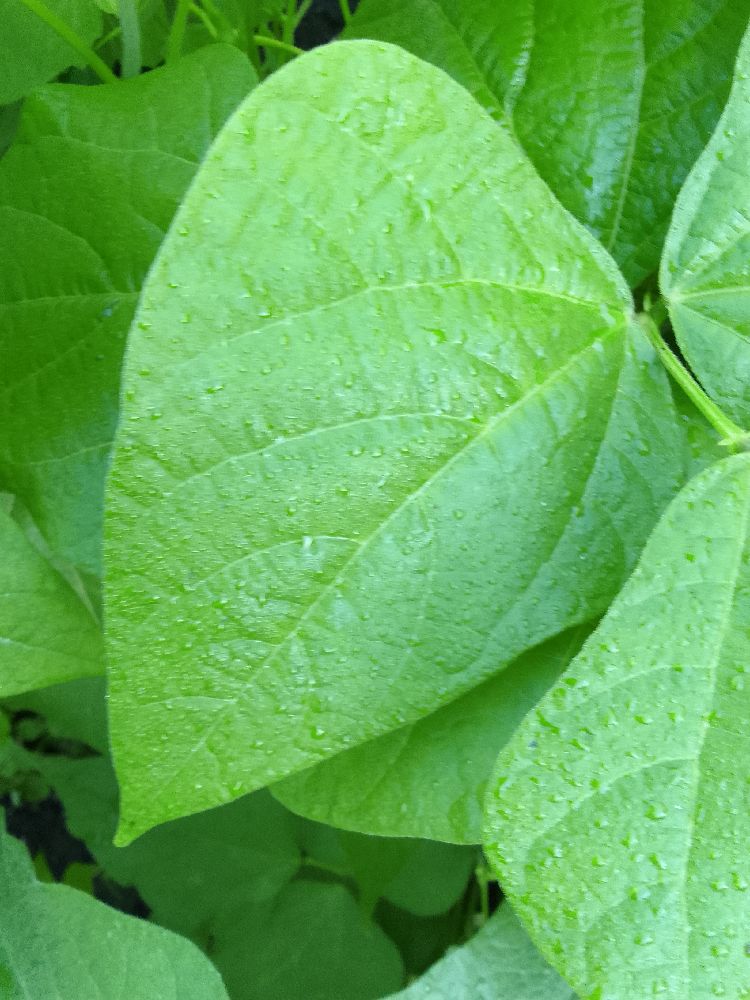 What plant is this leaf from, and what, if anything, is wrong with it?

common bean, healthy
